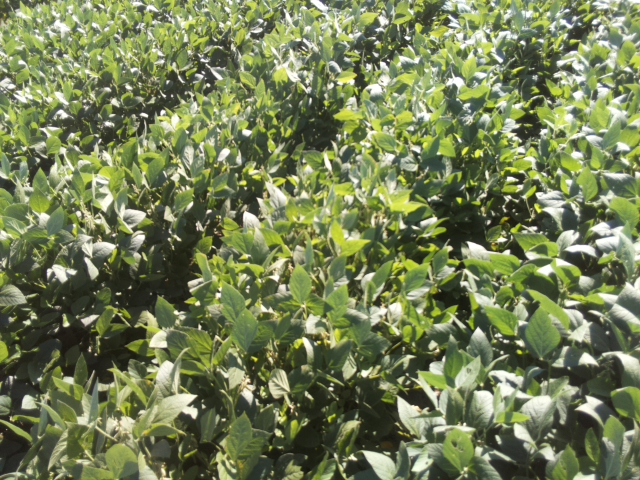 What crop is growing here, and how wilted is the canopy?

soybean, slight leaflet or petiole turgor loss in upper canopy
